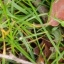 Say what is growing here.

grass
